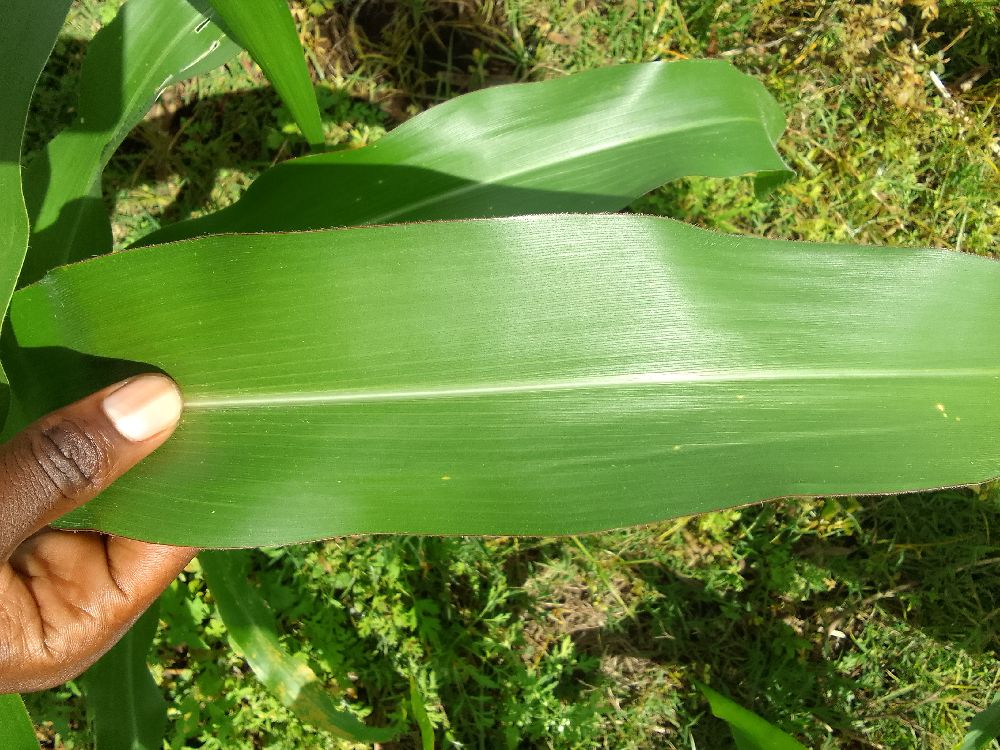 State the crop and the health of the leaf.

maize, healthy
